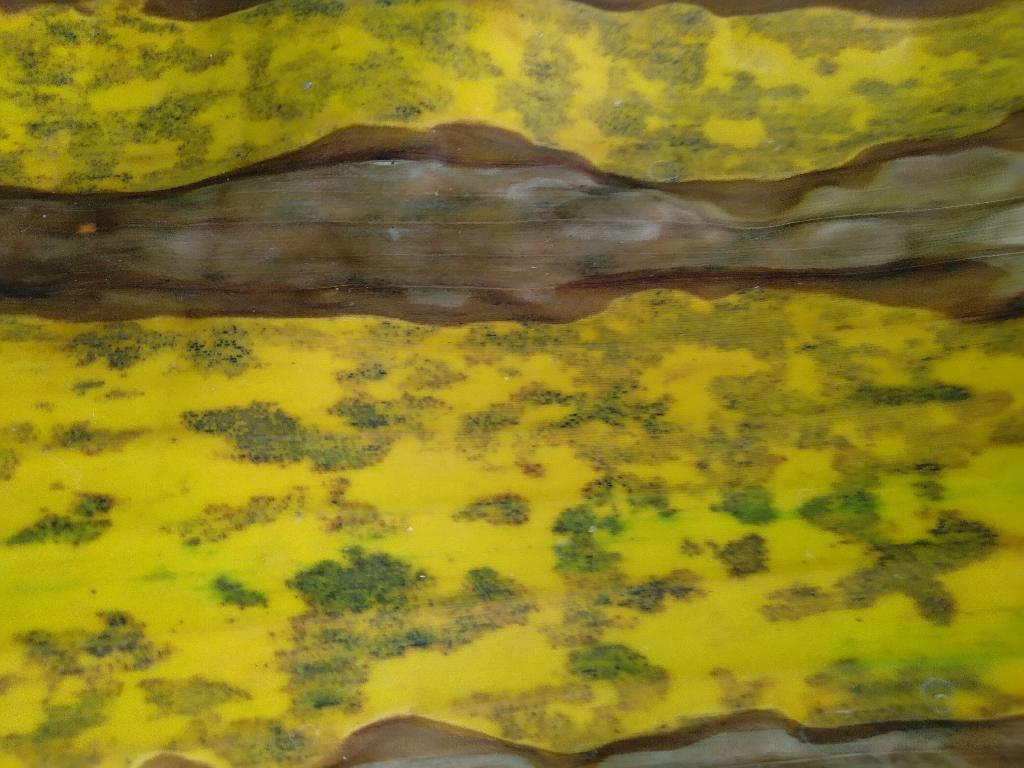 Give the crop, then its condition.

banana, black sigatoka
